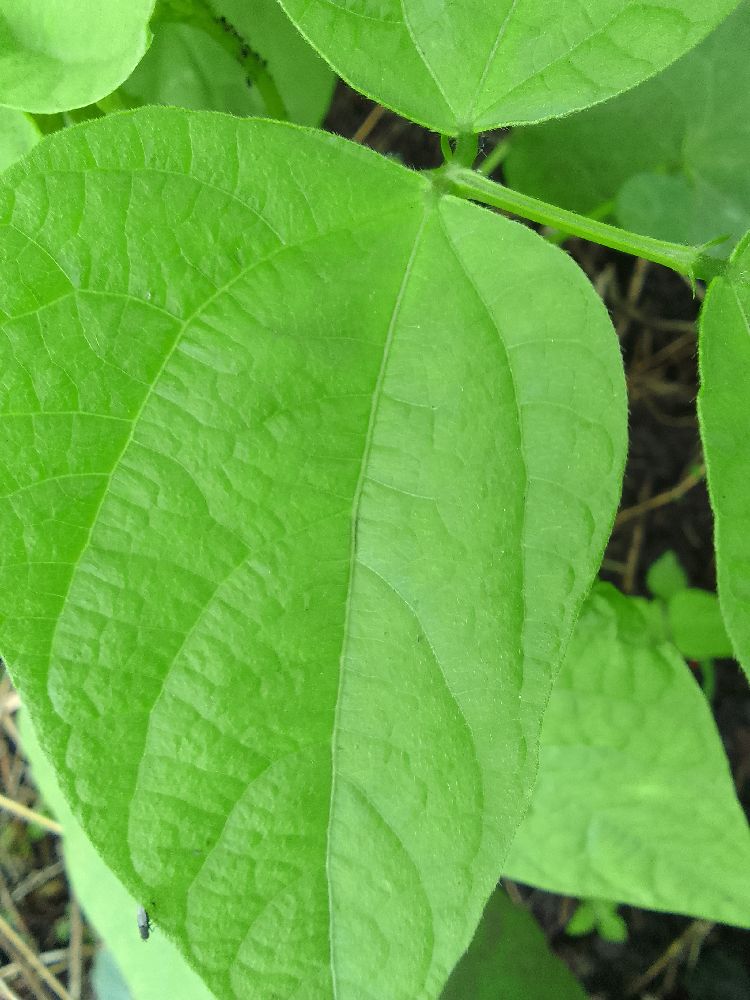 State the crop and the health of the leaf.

common bean, healthy
